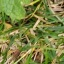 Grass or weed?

structured weed
